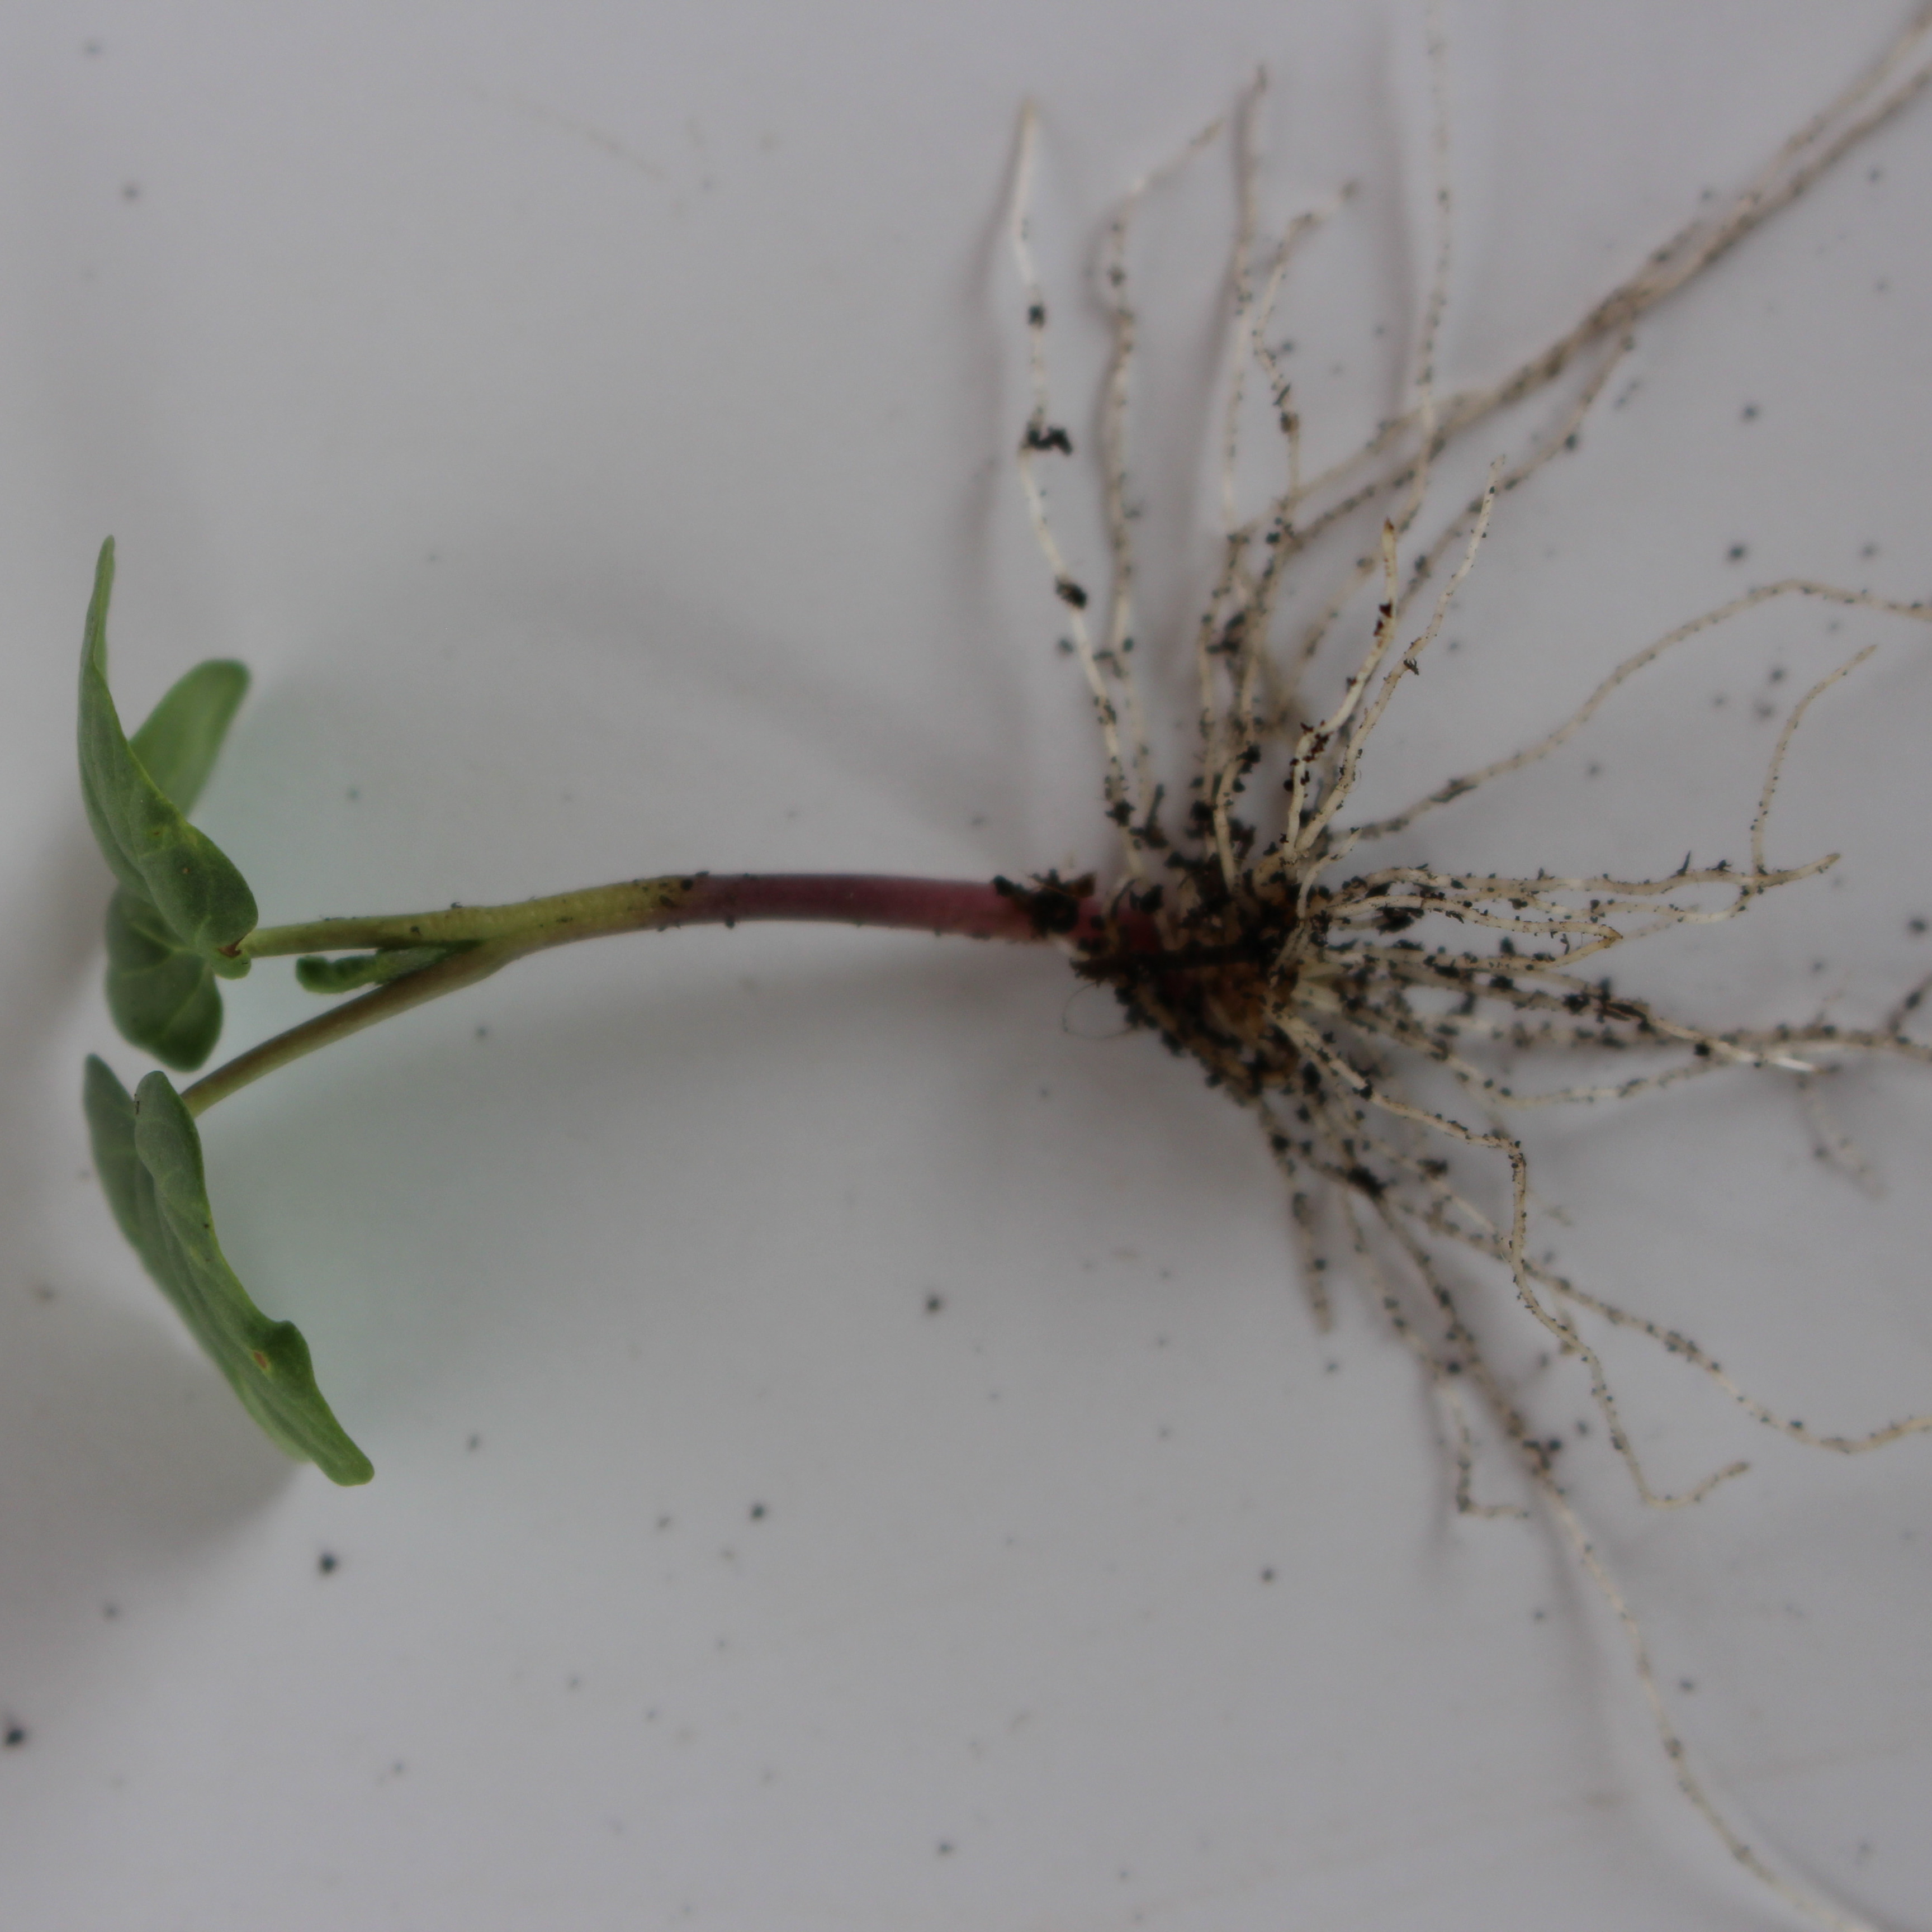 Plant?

Convolvulus arvensis
